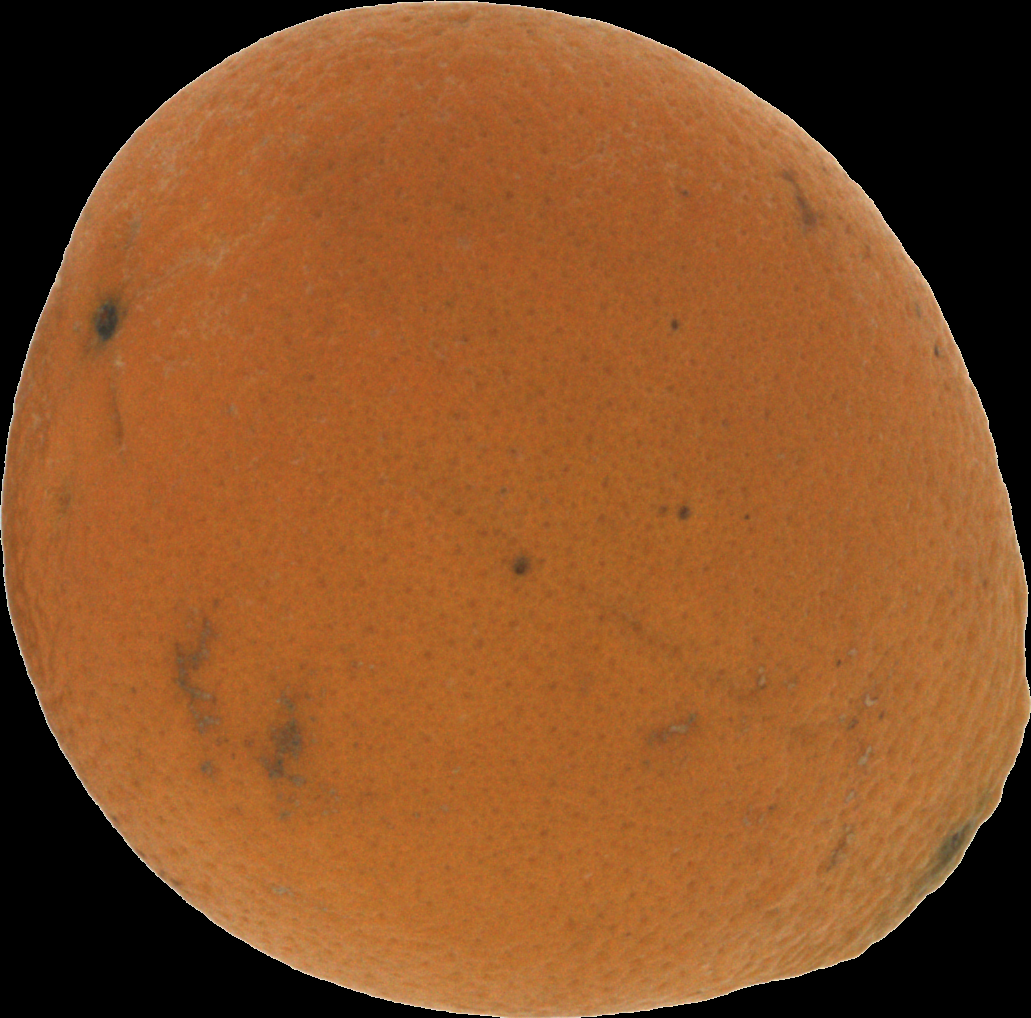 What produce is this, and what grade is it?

orange, bad
